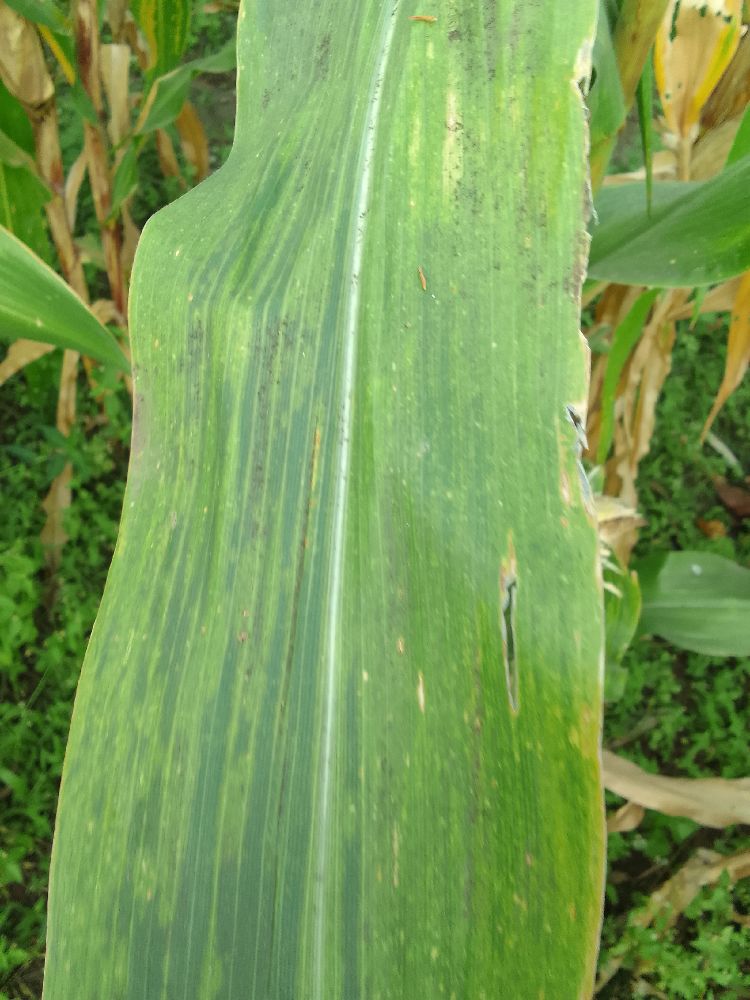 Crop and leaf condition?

maize, maize lethal necrosis
